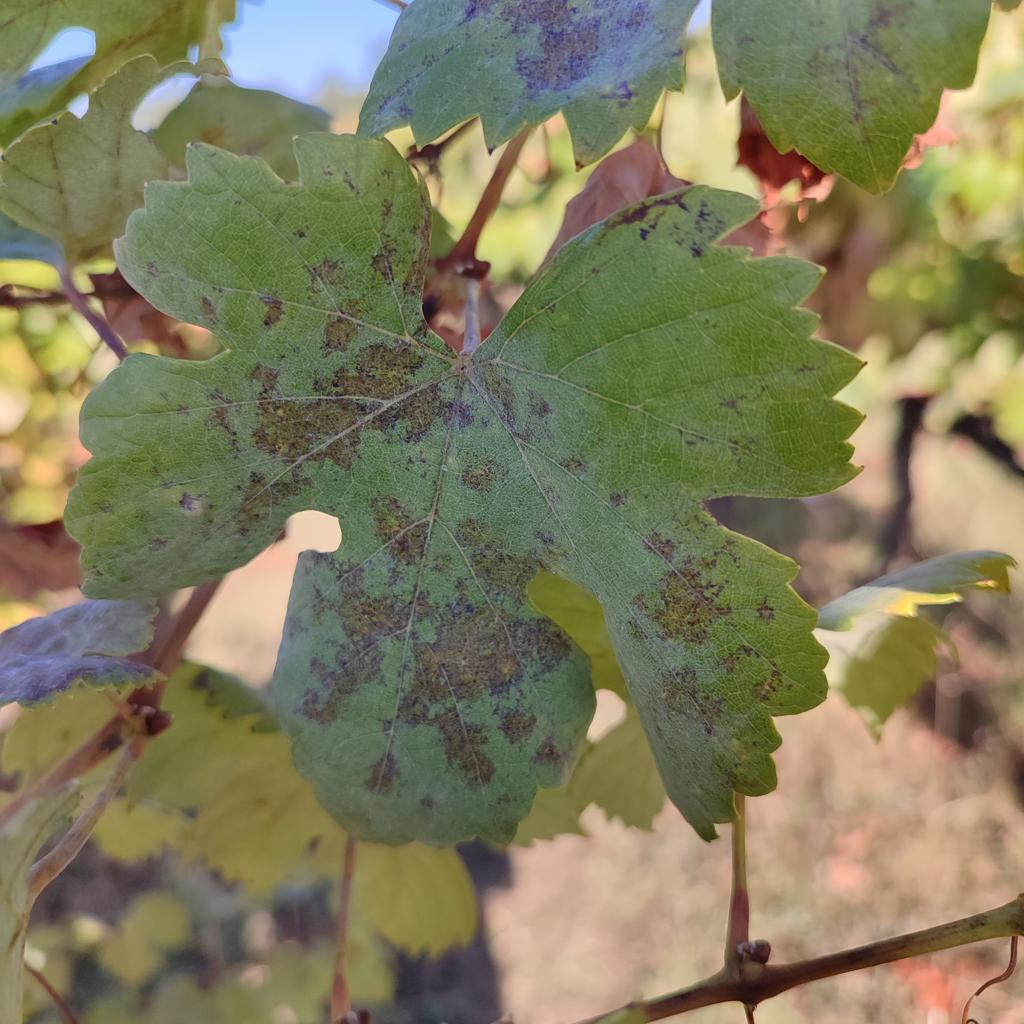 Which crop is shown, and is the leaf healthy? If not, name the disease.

grapevine, powdery mildew
